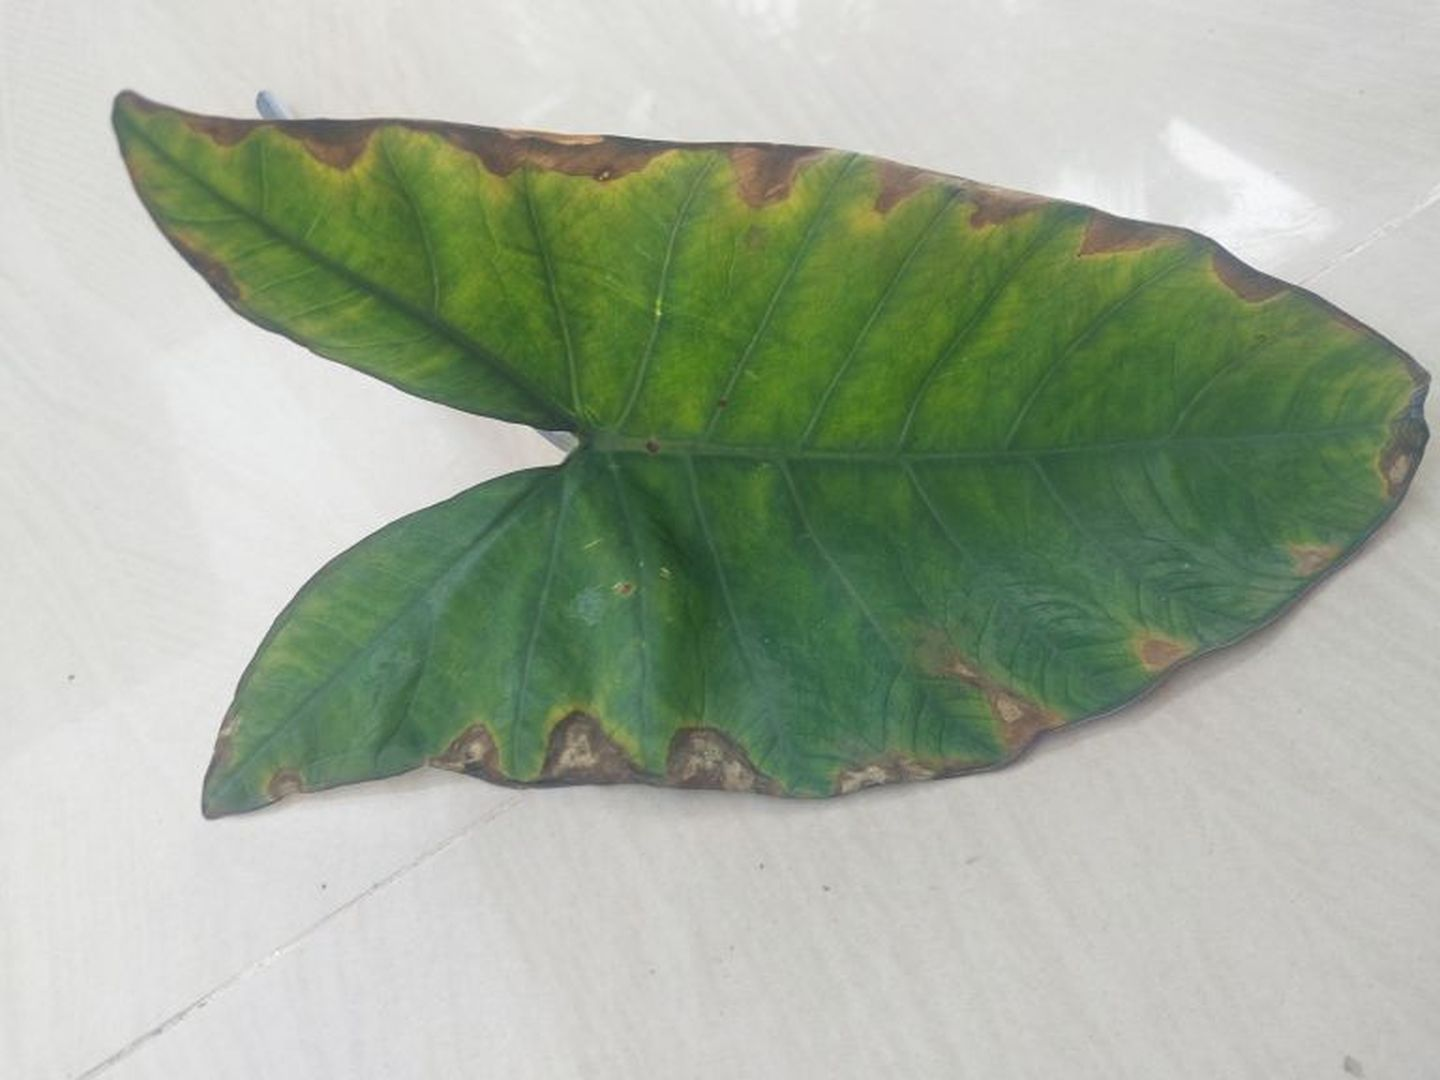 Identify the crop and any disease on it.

taro, leaf blight
